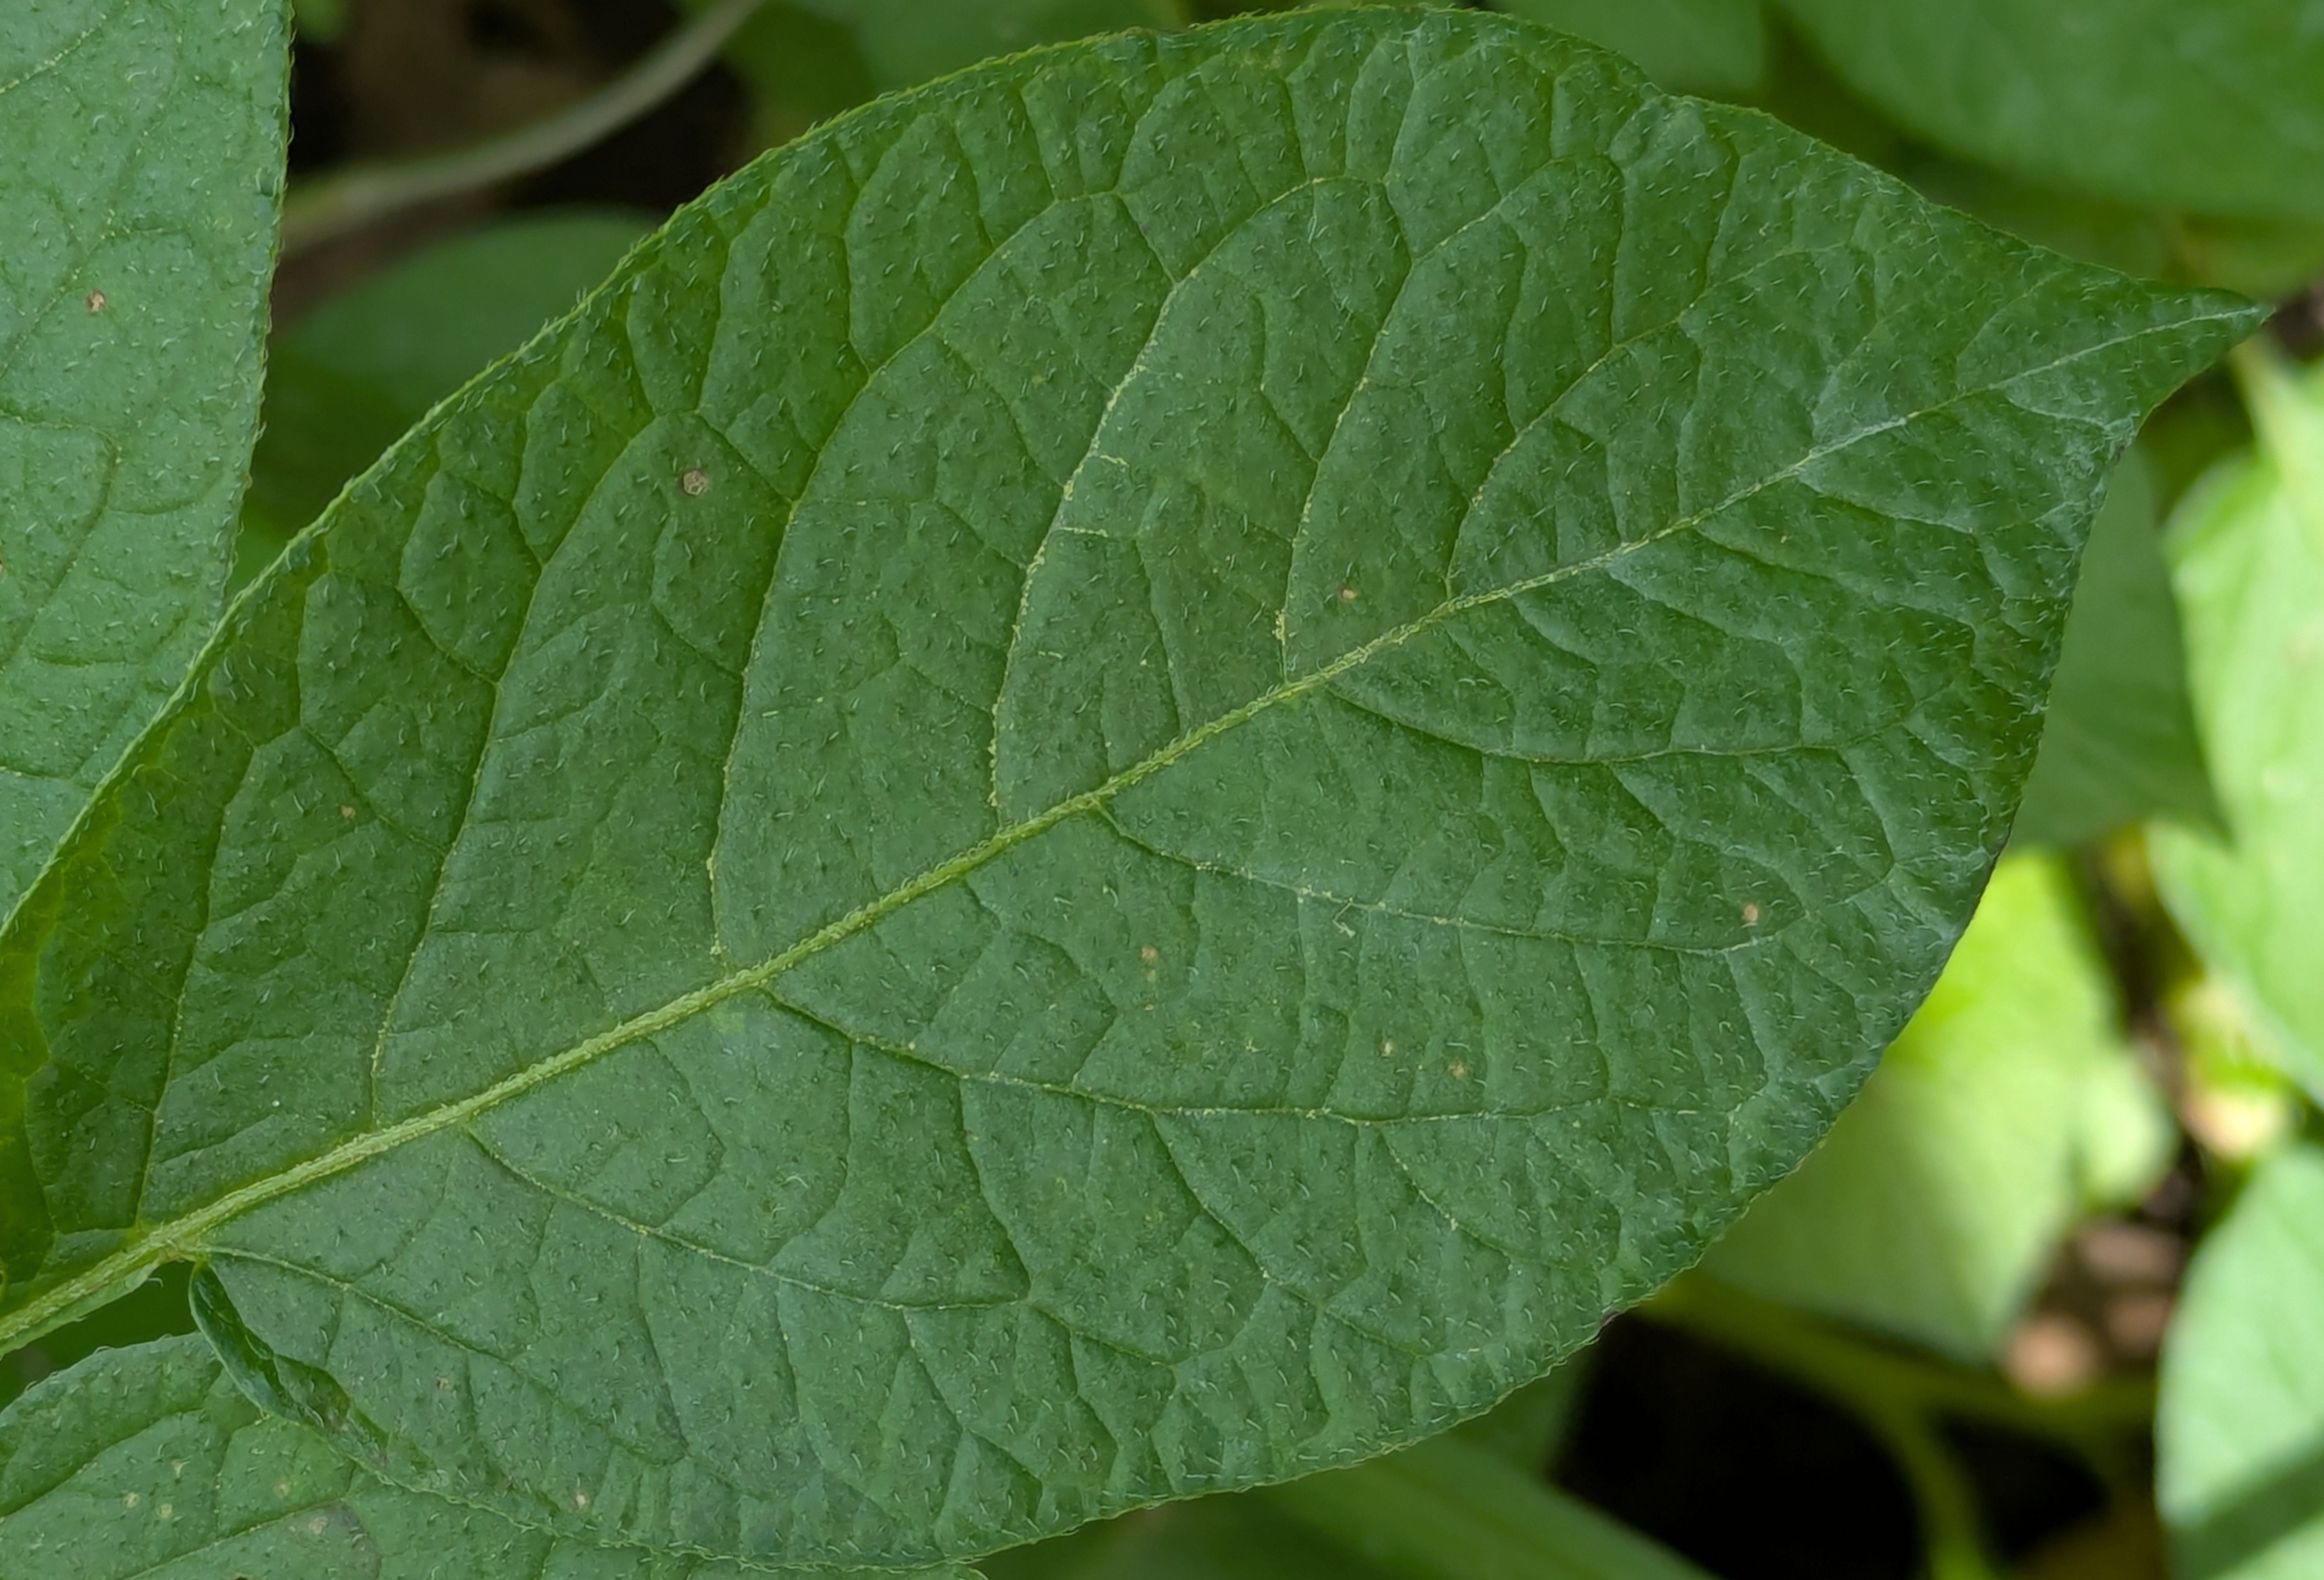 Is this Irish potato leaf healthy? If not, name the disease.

healthy
